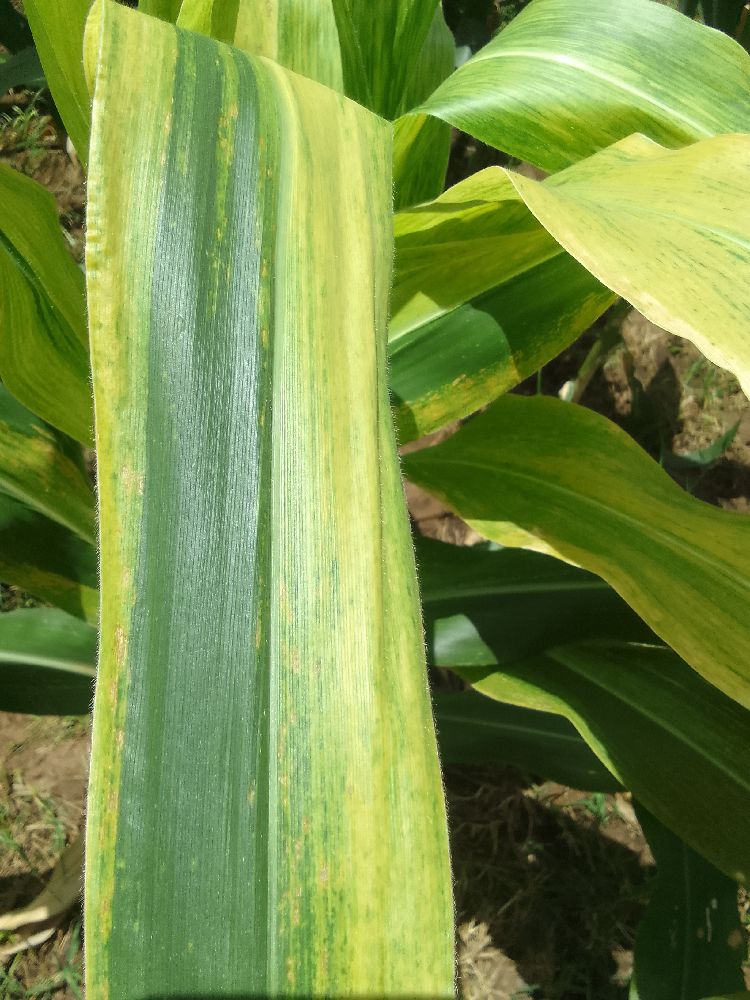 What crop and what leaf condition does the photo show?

maize, maize lethal necrosis
